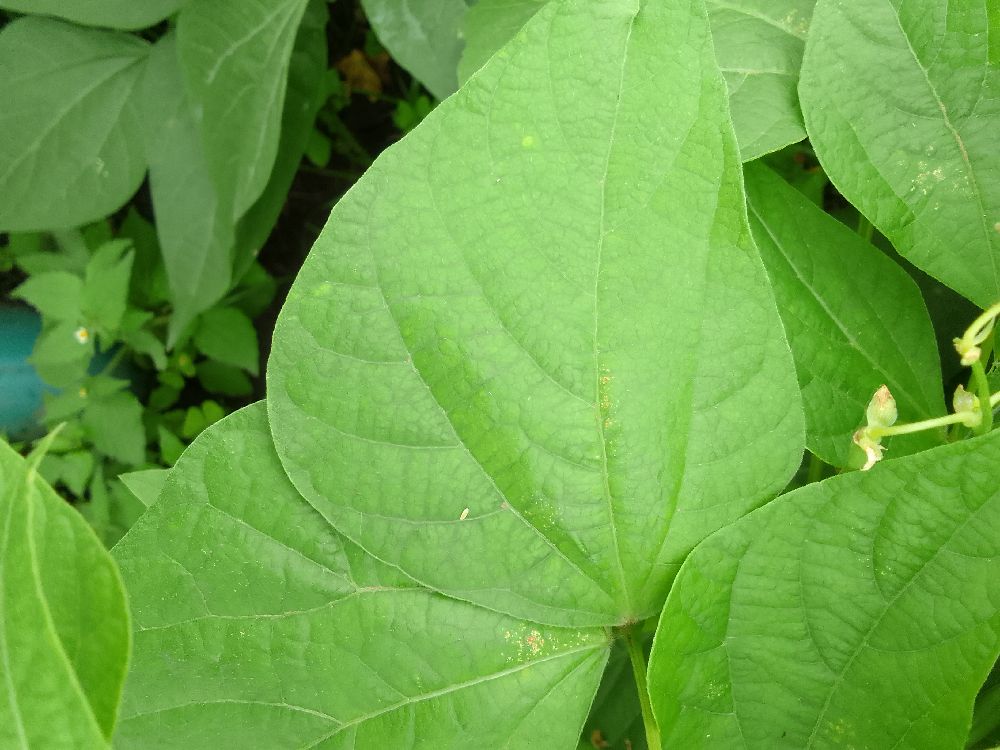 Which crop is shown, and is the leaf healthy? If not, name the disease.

common bean, healthy
